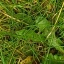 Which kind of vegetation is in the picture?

structured weed
